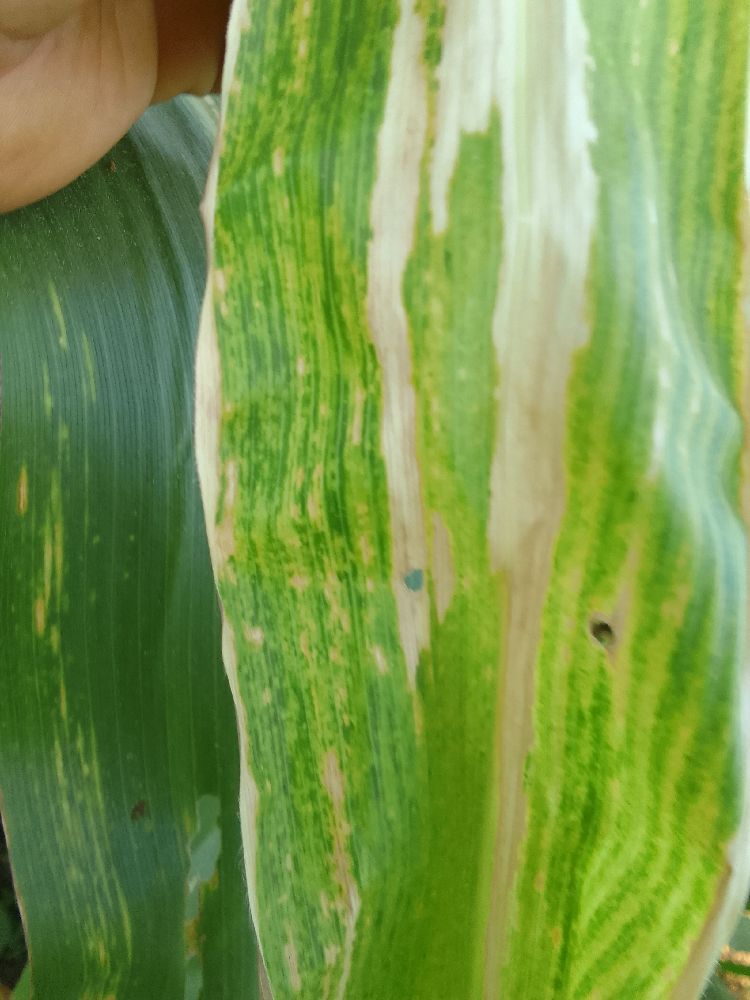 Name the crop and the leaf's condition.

maize, maize lethal necrosis
